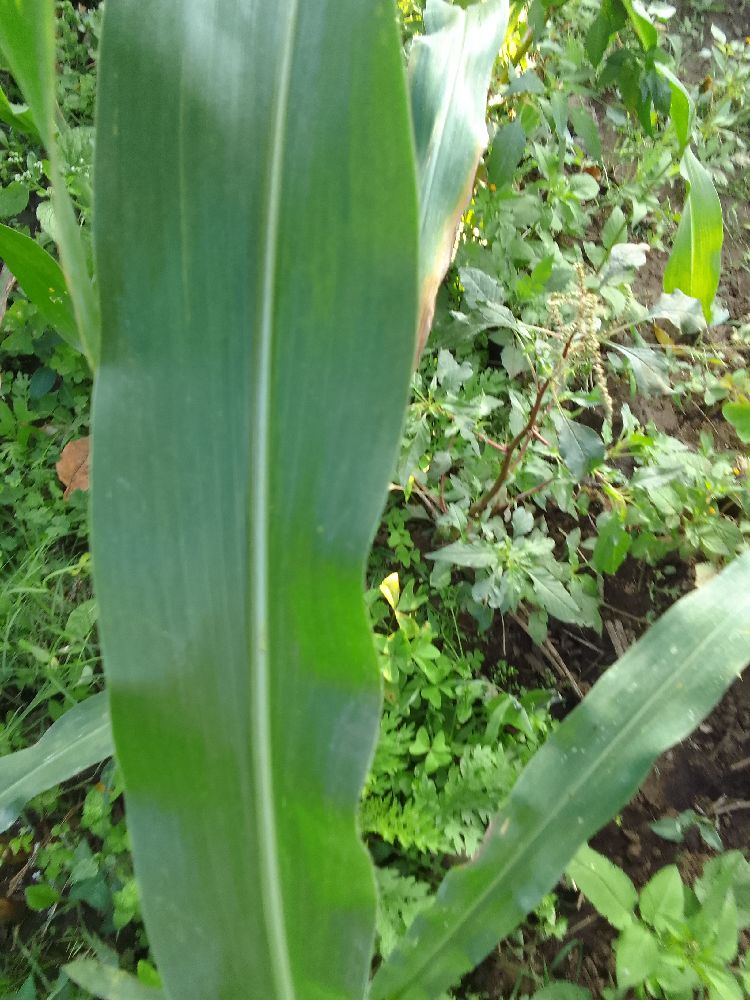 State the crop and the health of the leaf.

maize, healthy
